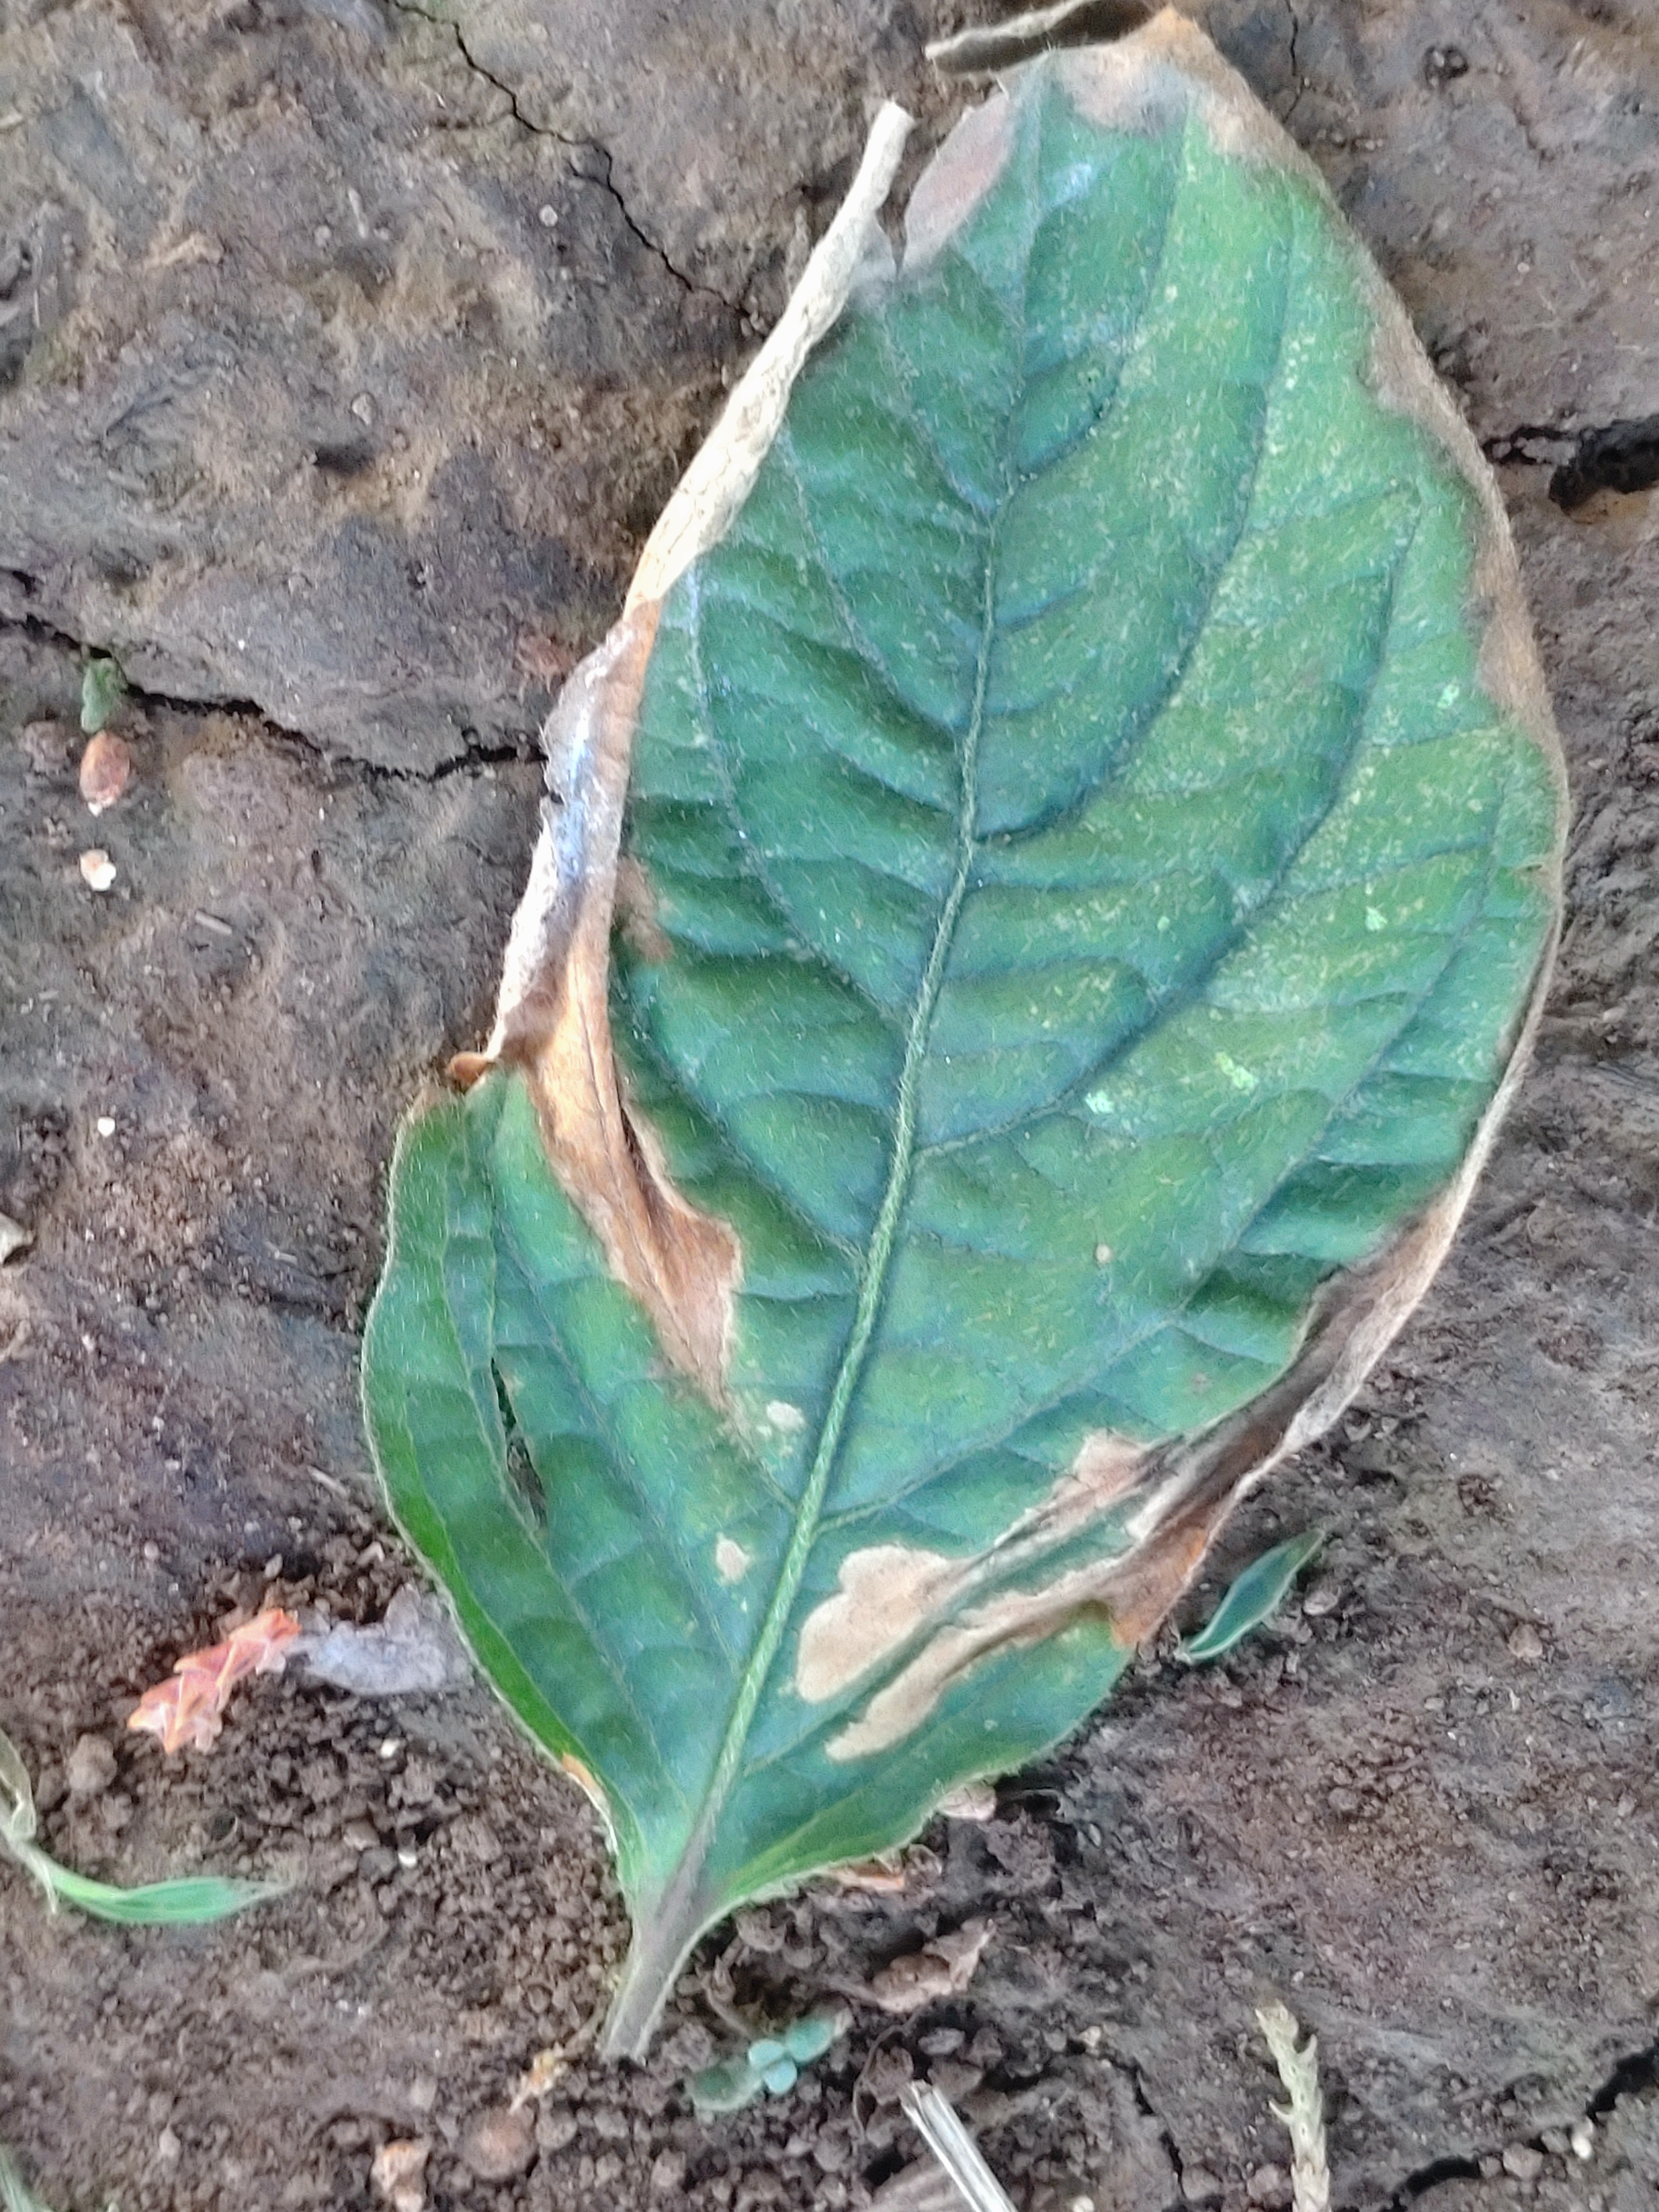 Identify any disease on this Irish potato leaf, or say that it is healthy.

early blight
